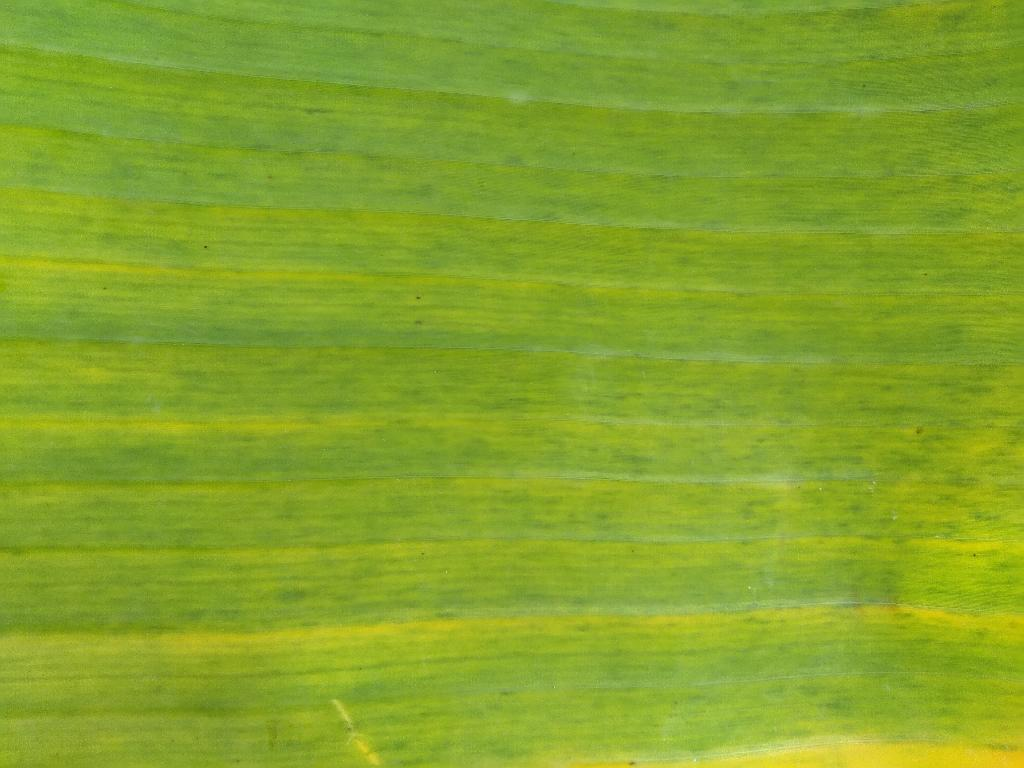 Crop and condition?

banana, fusarium wilt race 1
